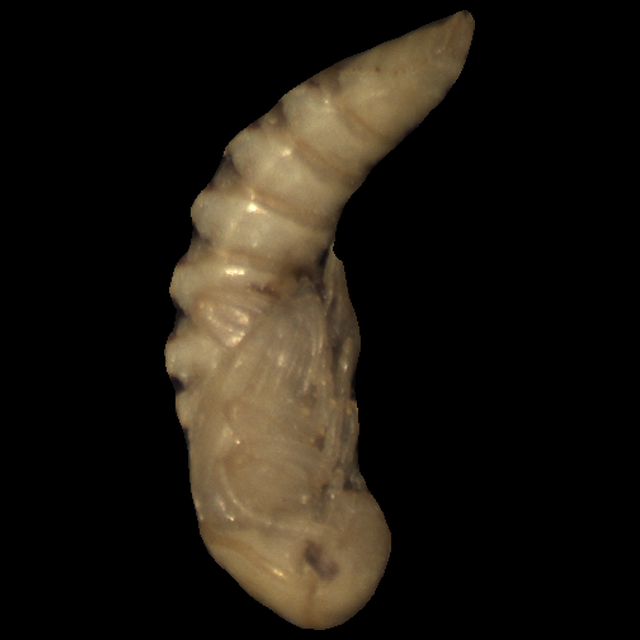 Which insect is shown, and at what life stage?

mealworm pupa
